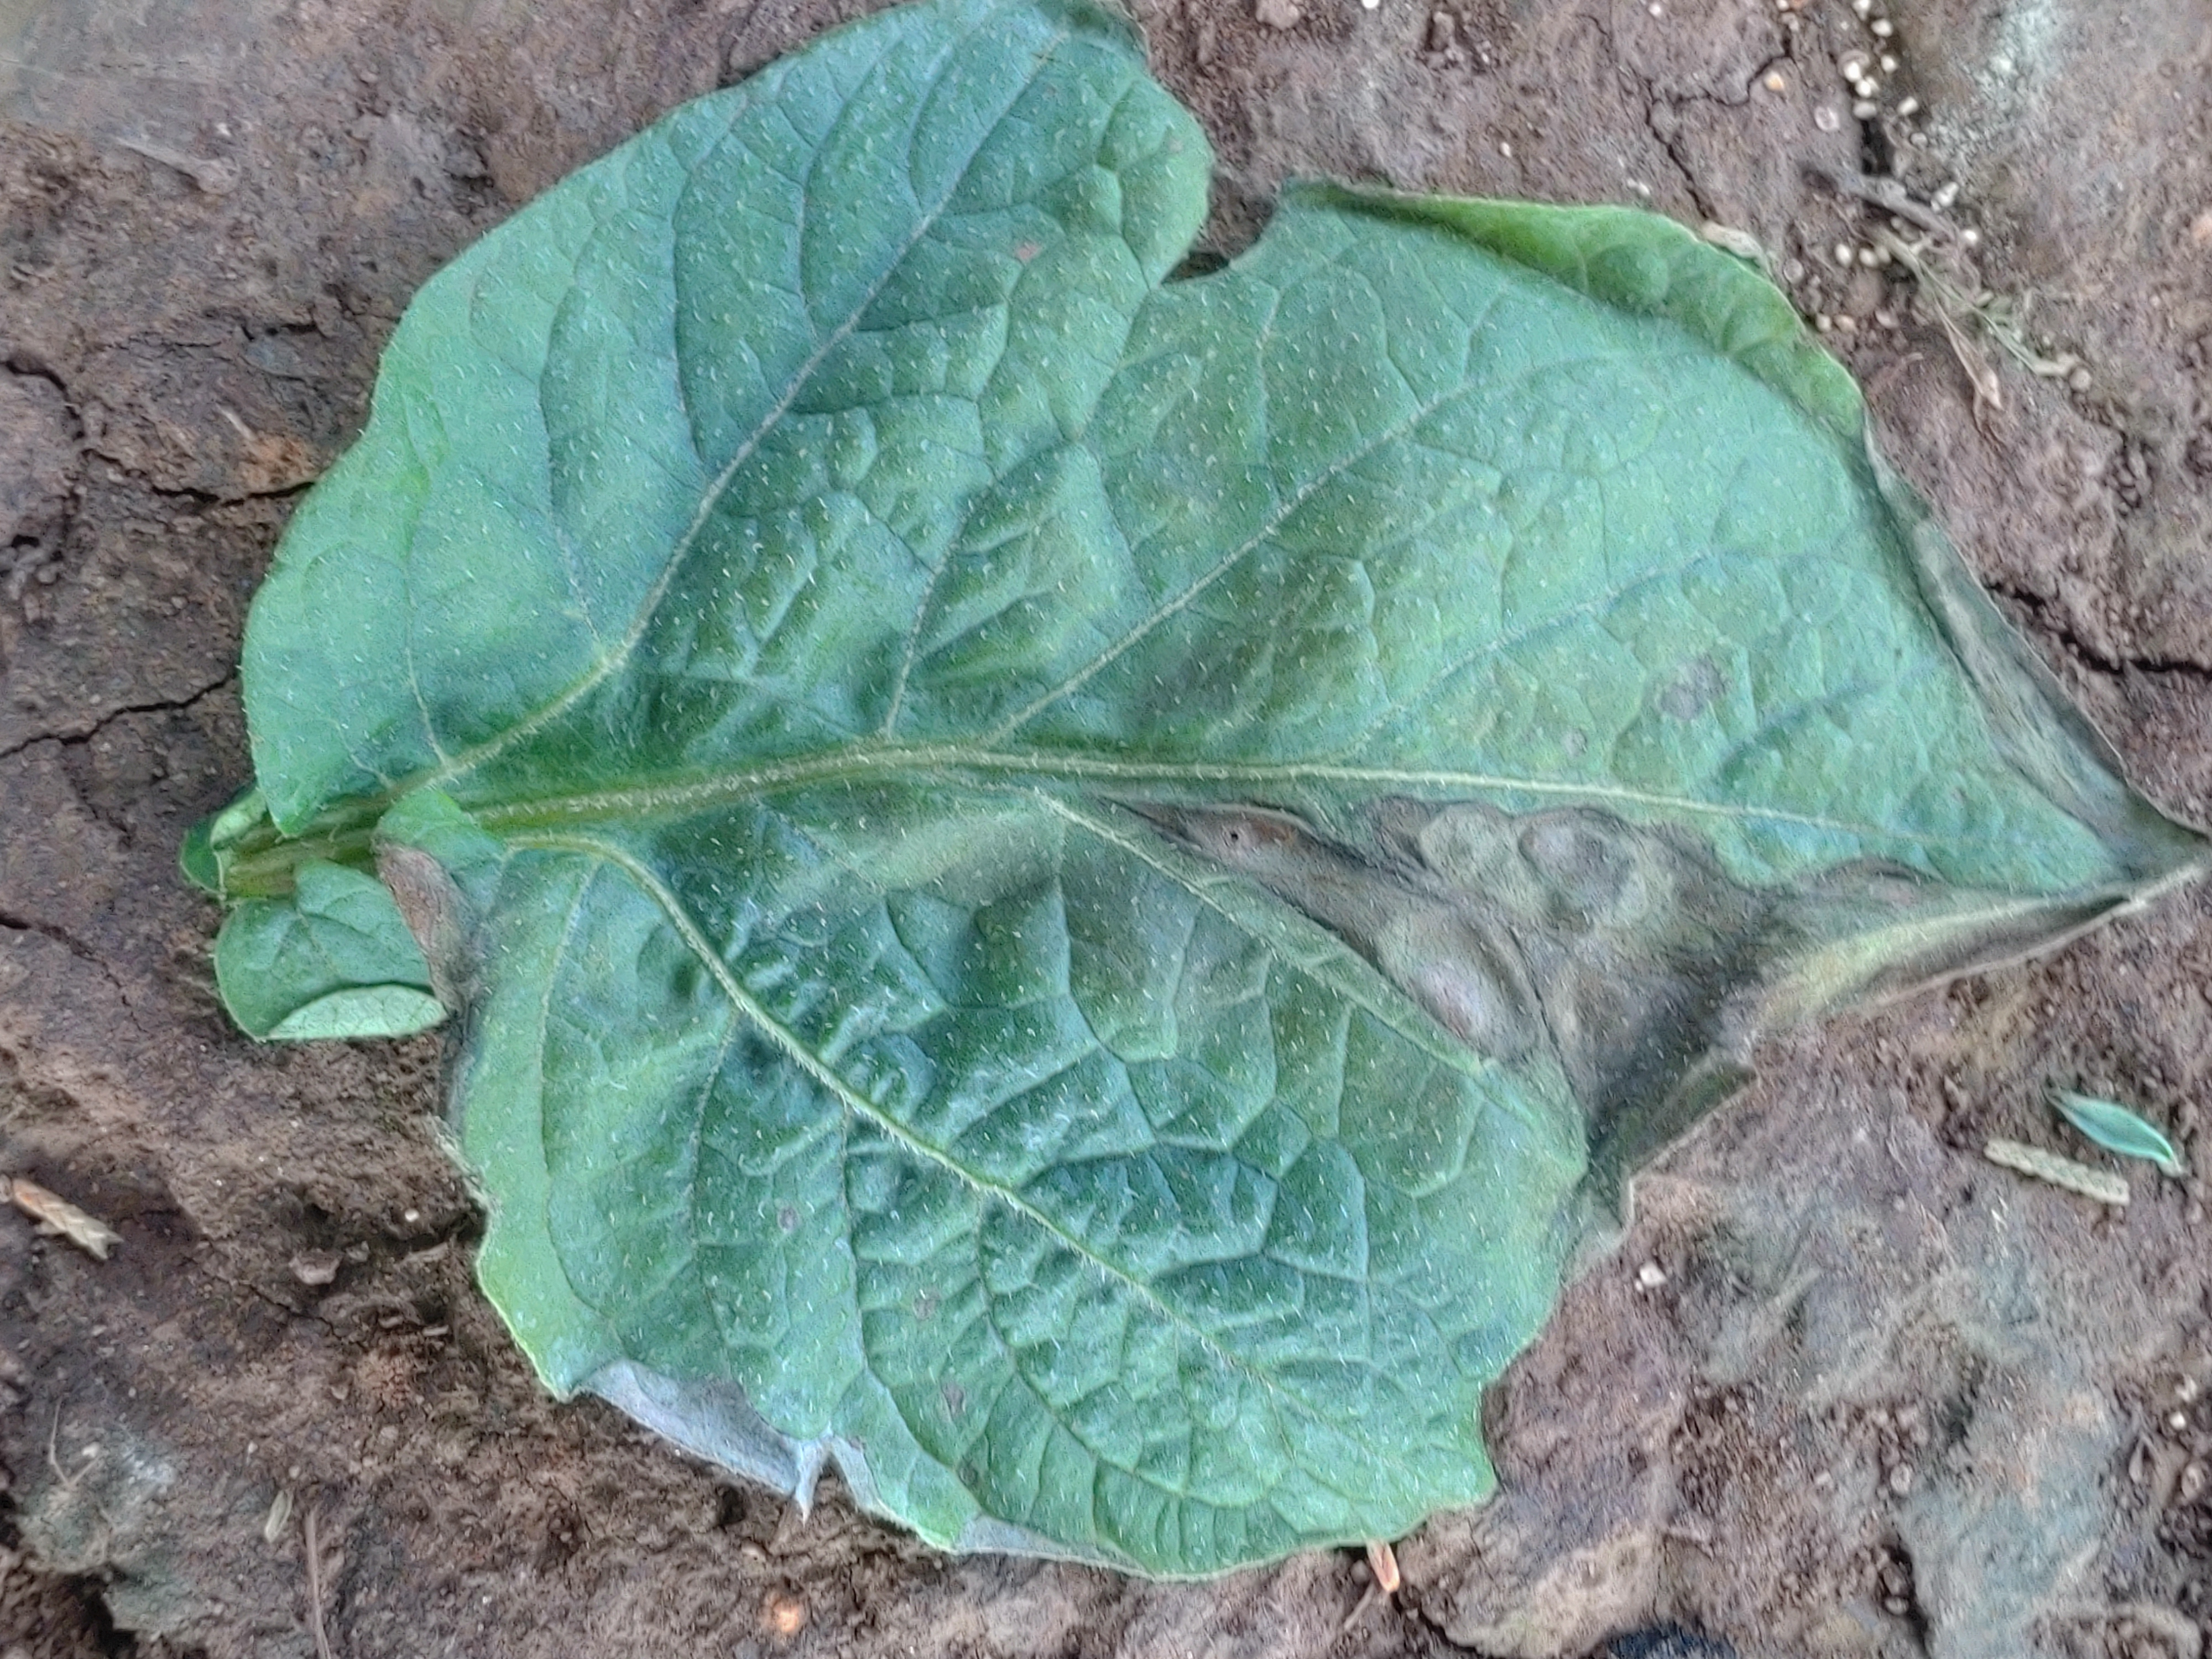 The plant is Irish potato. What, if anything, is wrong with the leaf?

early blight
